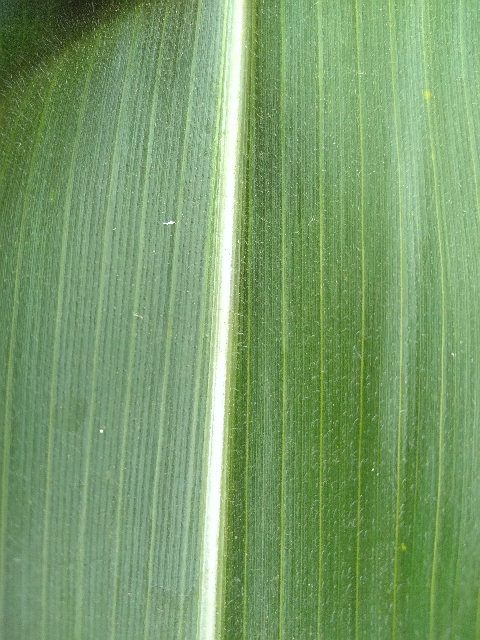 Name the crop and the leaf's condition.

maize, healthy
